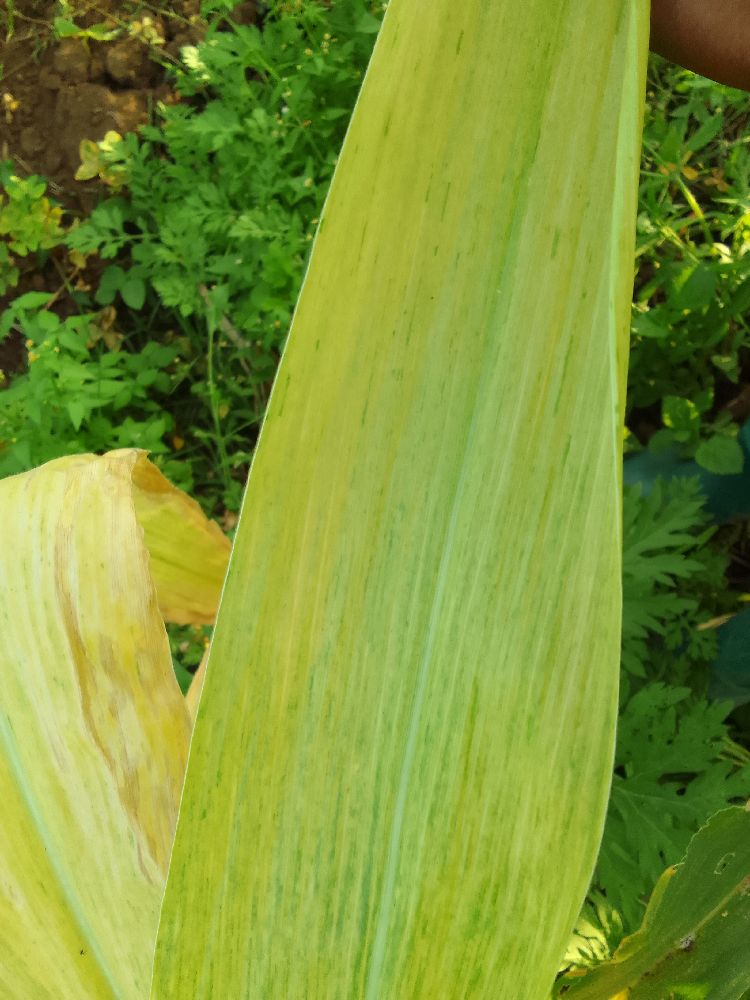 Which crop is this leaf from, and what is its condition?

maize, maize lethal necrosis
